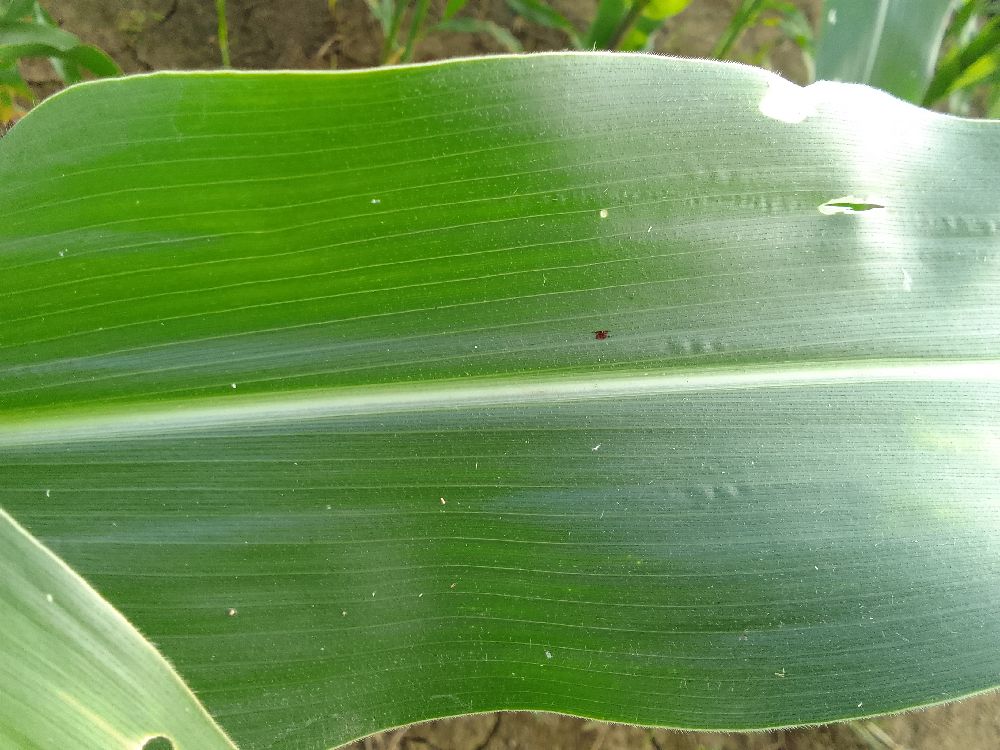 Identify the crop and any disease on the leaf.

maize, healthy
